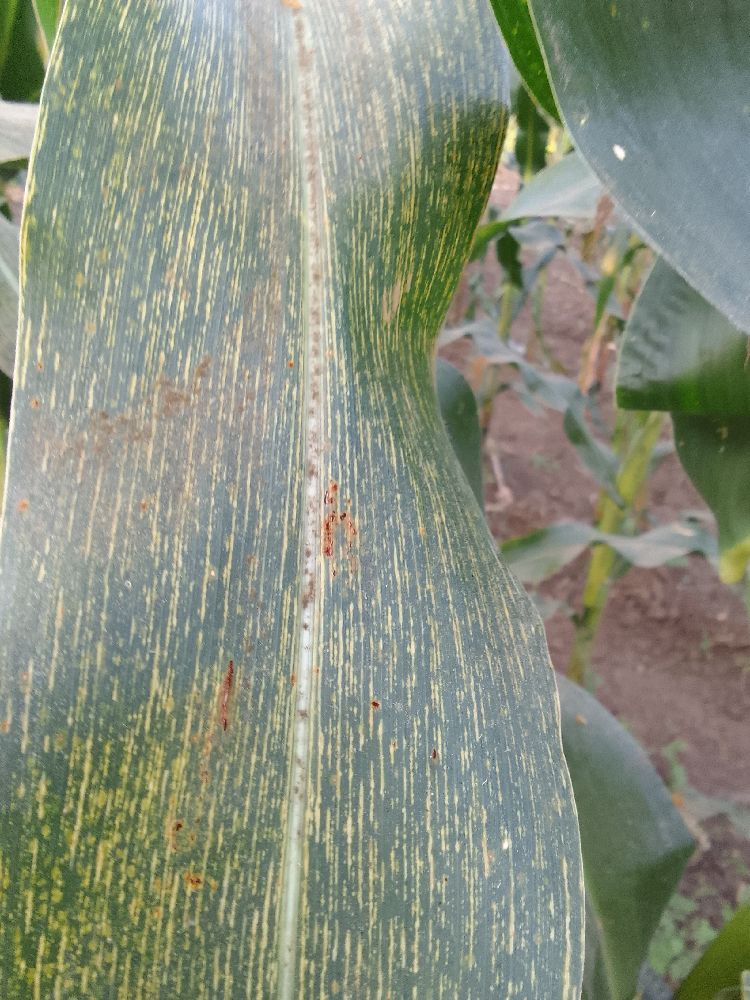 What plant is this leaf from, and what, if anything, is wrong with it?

maize, maize streak virus
